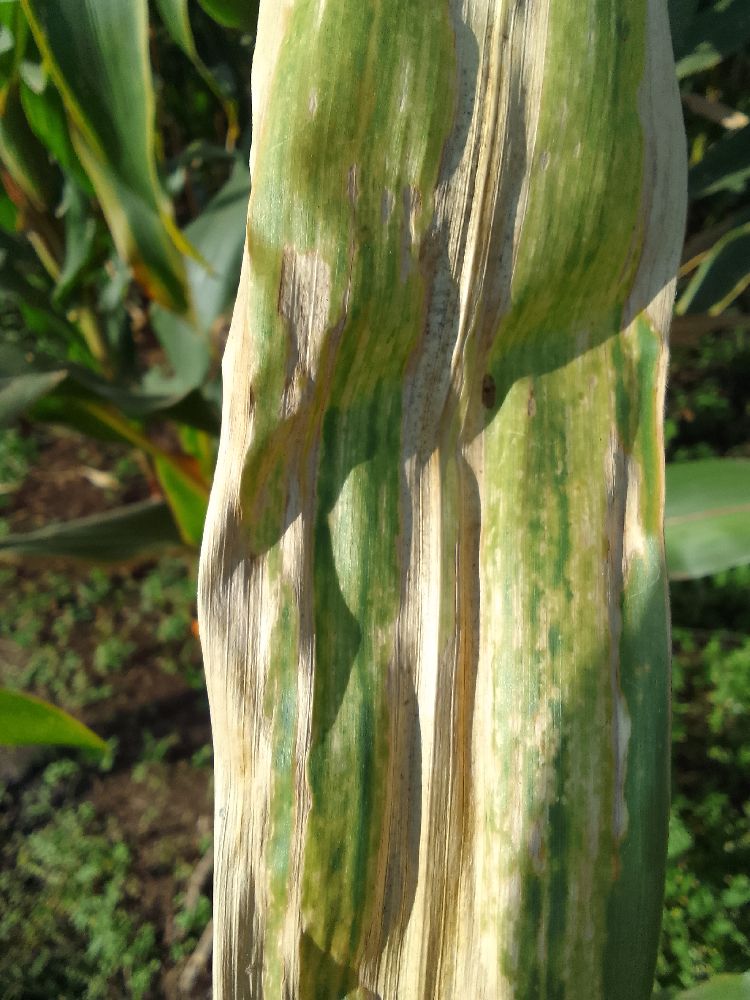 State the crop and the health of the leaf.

maize, maize lethal necrosis
